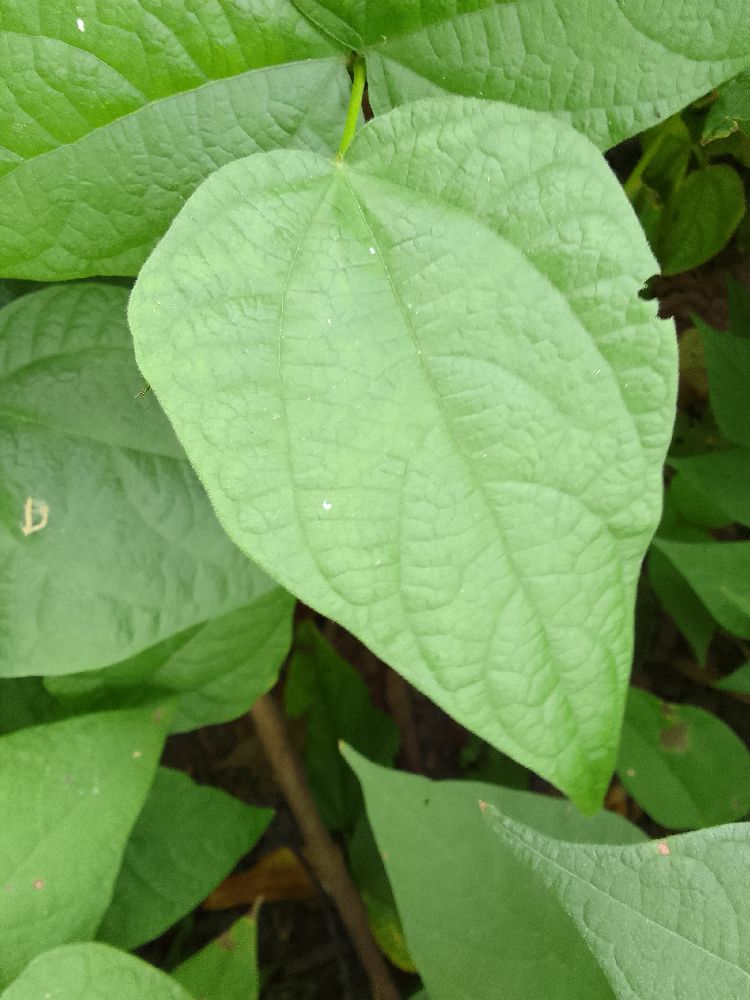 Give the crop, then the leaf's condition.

common bean, healthy
